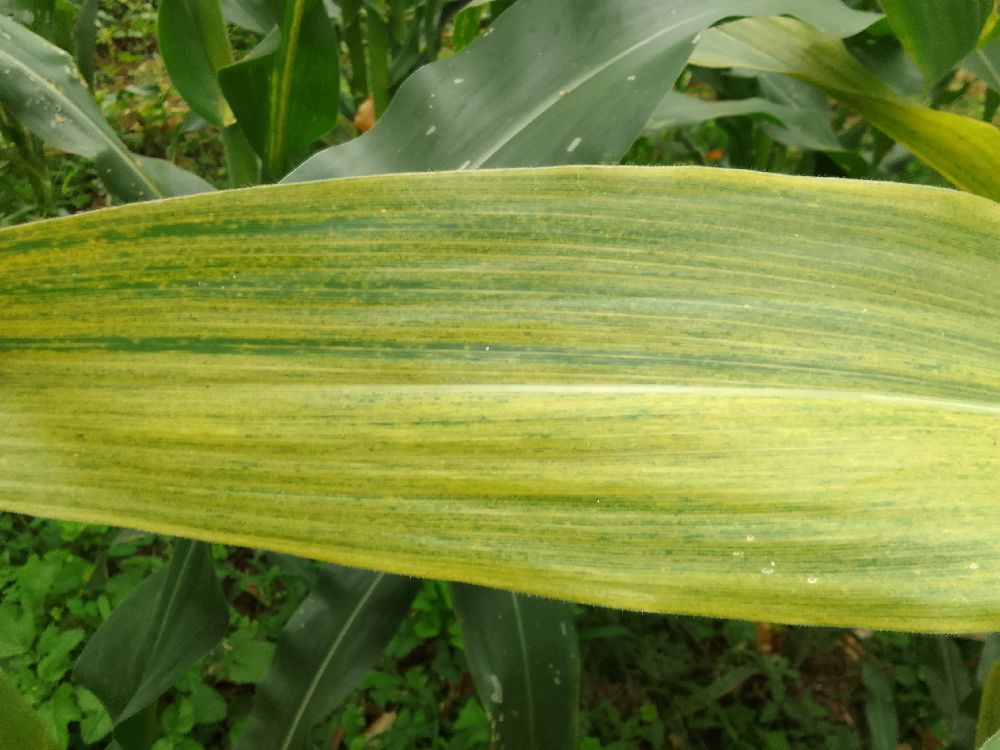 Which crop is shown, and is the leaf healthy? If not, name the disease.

maize, maize lethal necrosis
